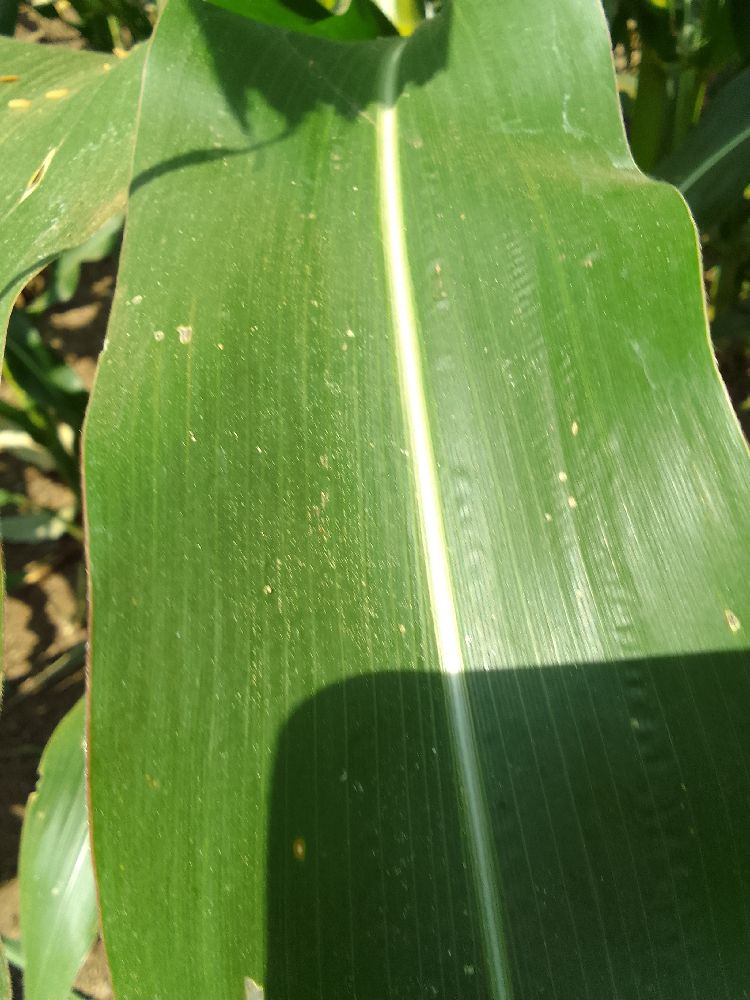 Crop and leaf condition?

maize, healthy
